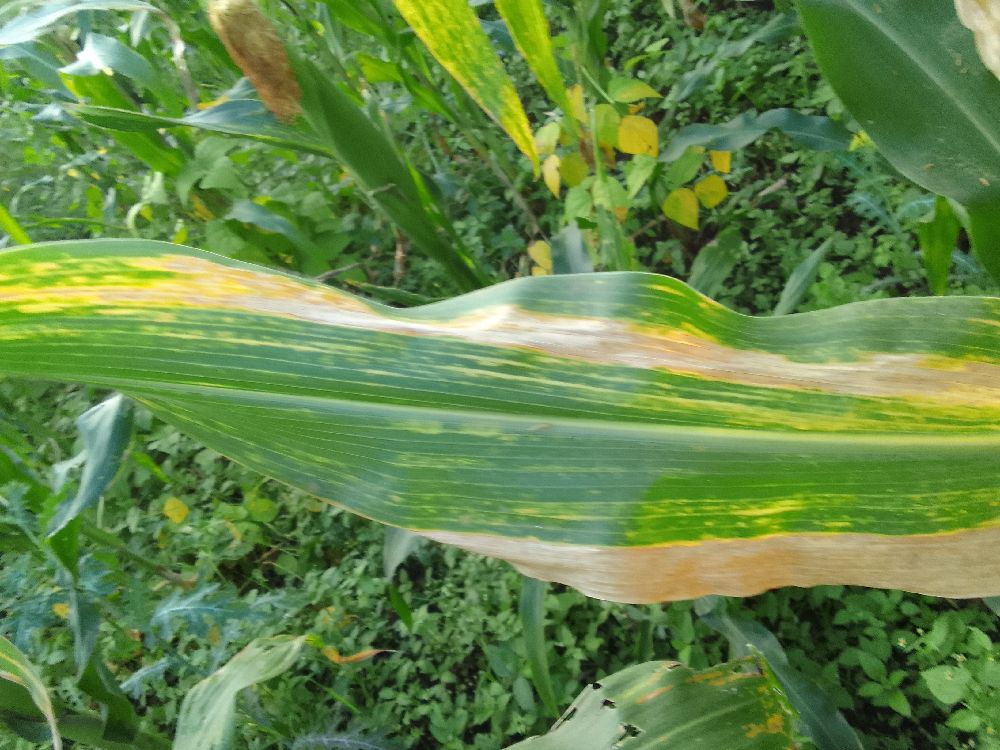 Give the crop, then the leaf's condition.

maize, maize lethal necrosis
